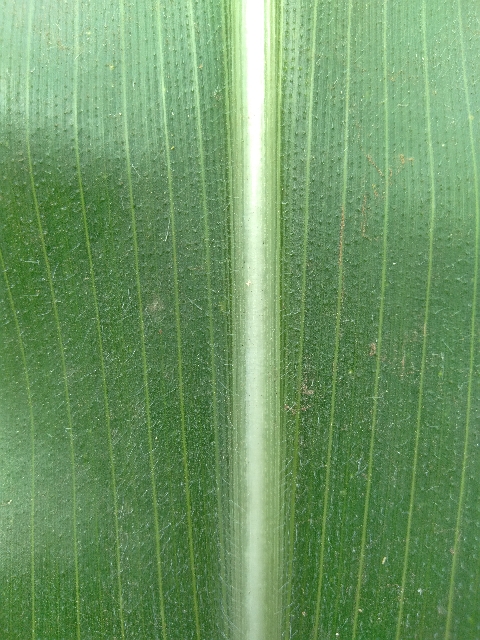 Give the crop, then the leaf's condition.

maize, healthy
